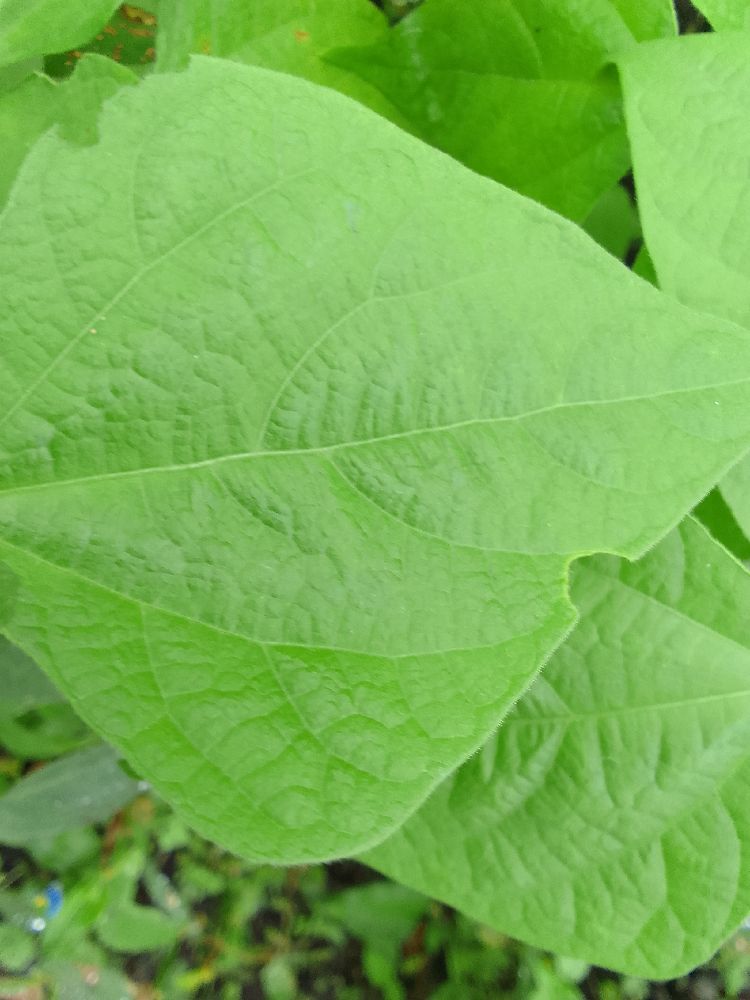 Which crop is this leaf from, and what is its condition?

common bean, healthy
